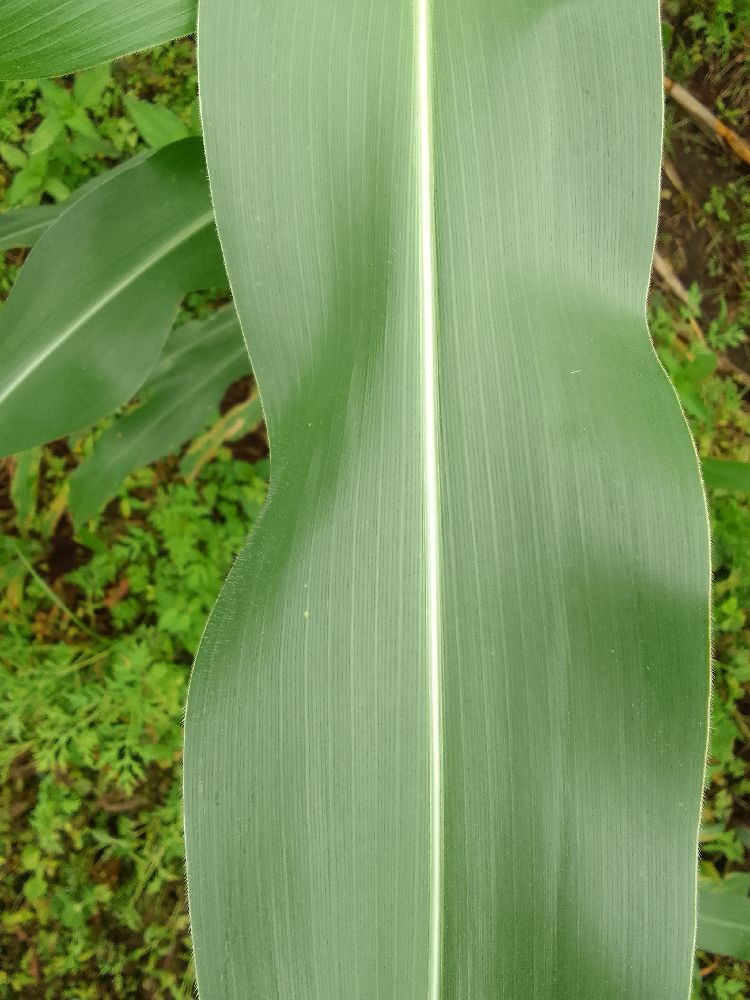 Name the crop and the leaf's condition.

maize, healthy
